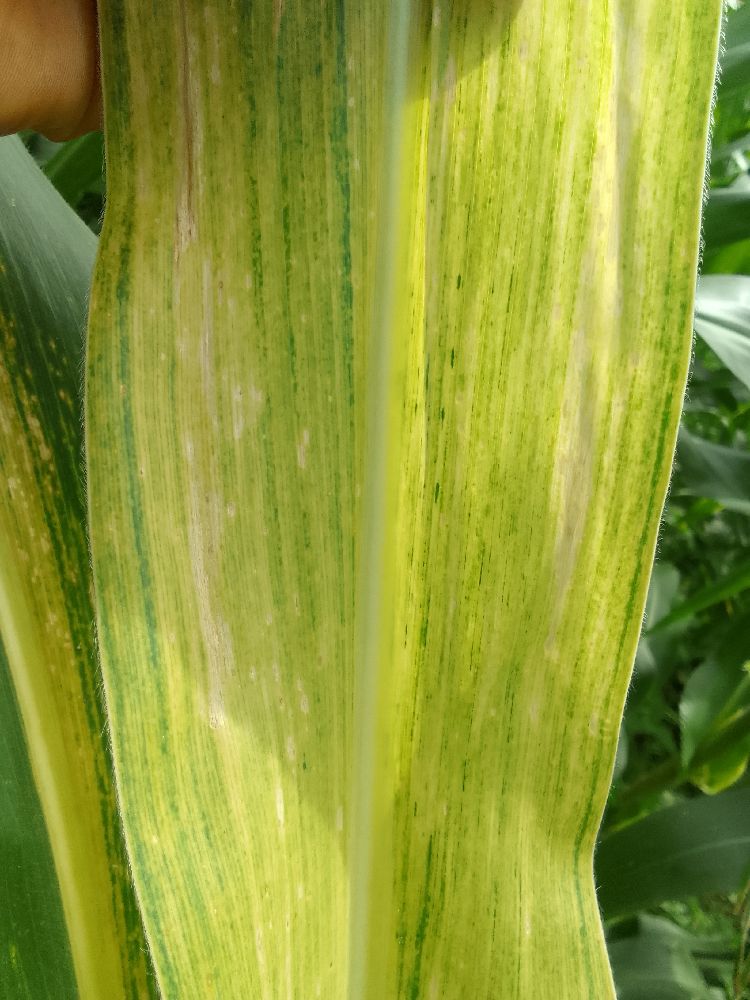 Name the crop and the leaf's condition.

maize, maize lethal necrosis
